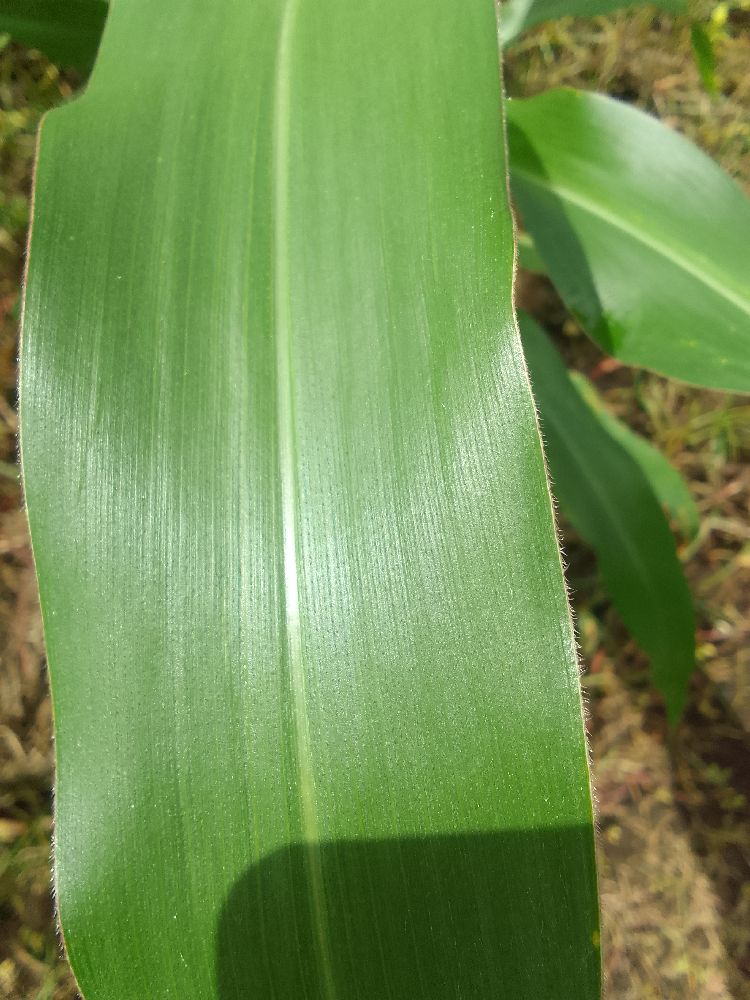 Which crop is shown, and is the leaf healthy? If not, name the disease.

maize, healthy
